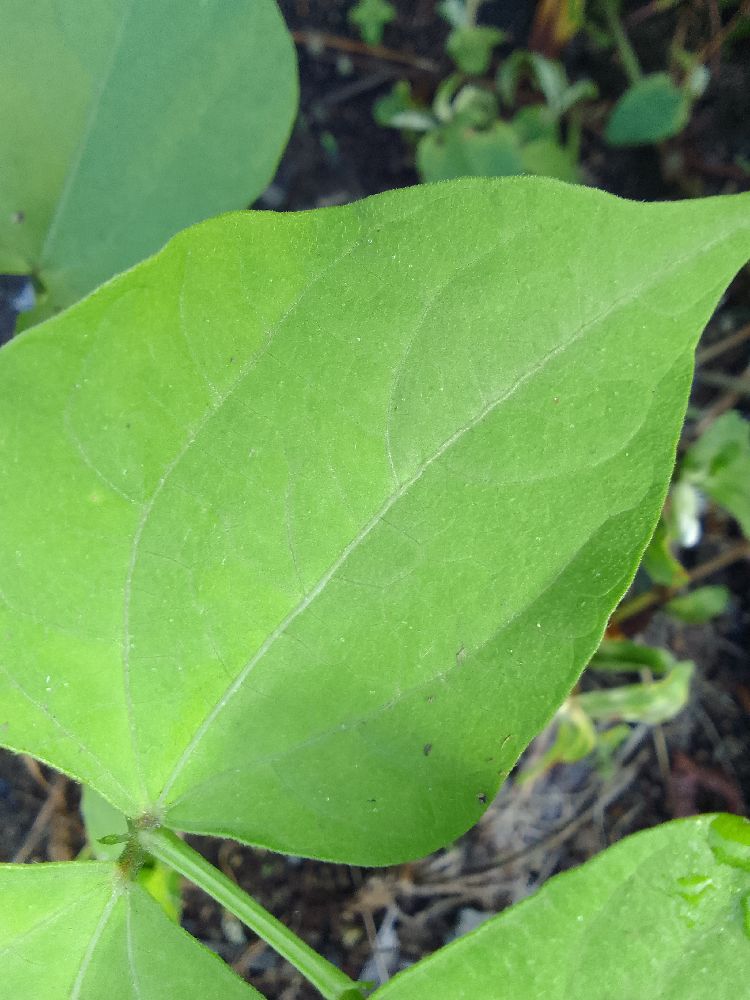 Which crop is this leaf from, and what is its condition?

common bean, healthy
